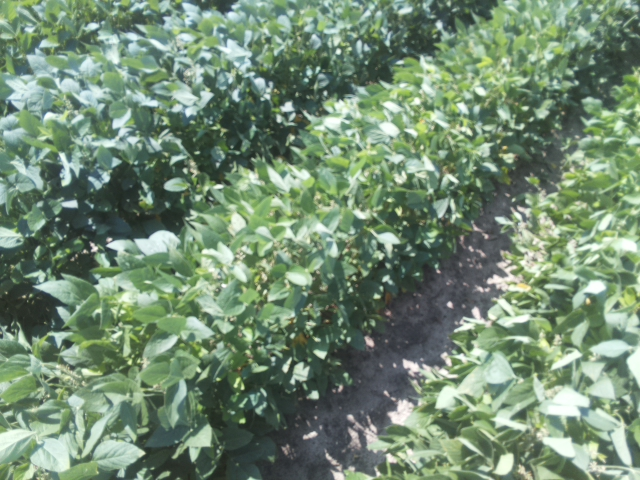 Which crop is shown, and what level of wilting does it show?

soybean, leaflets folding inward at secondary pulvinus with no turgor loss in leaflets or petioles
